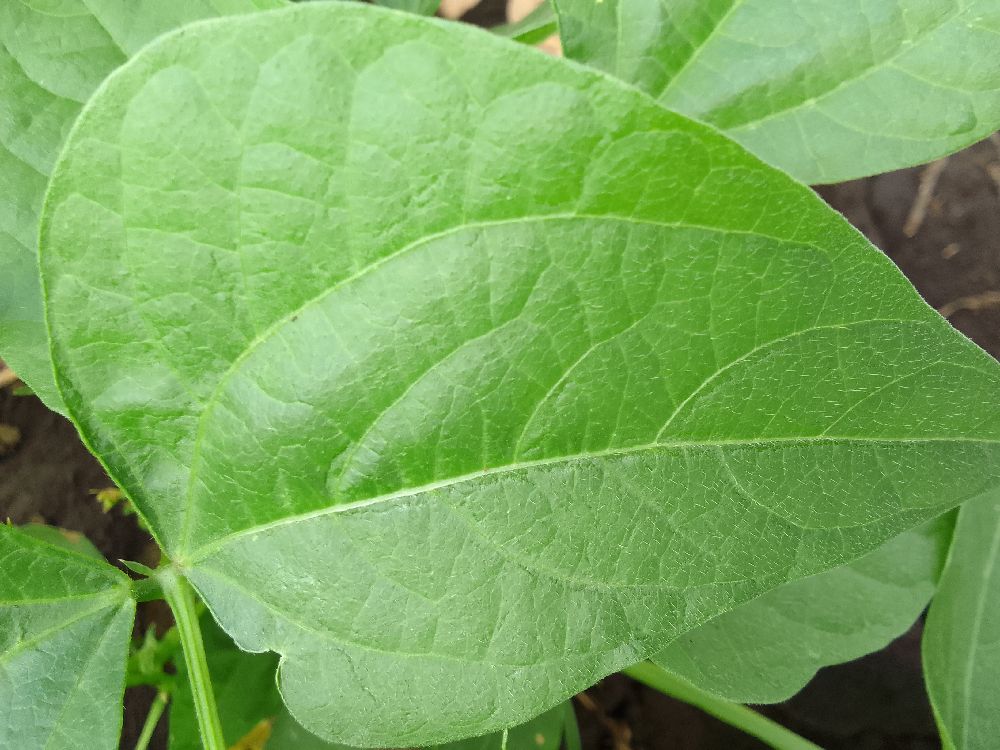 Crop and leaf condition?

common bean, healthy
